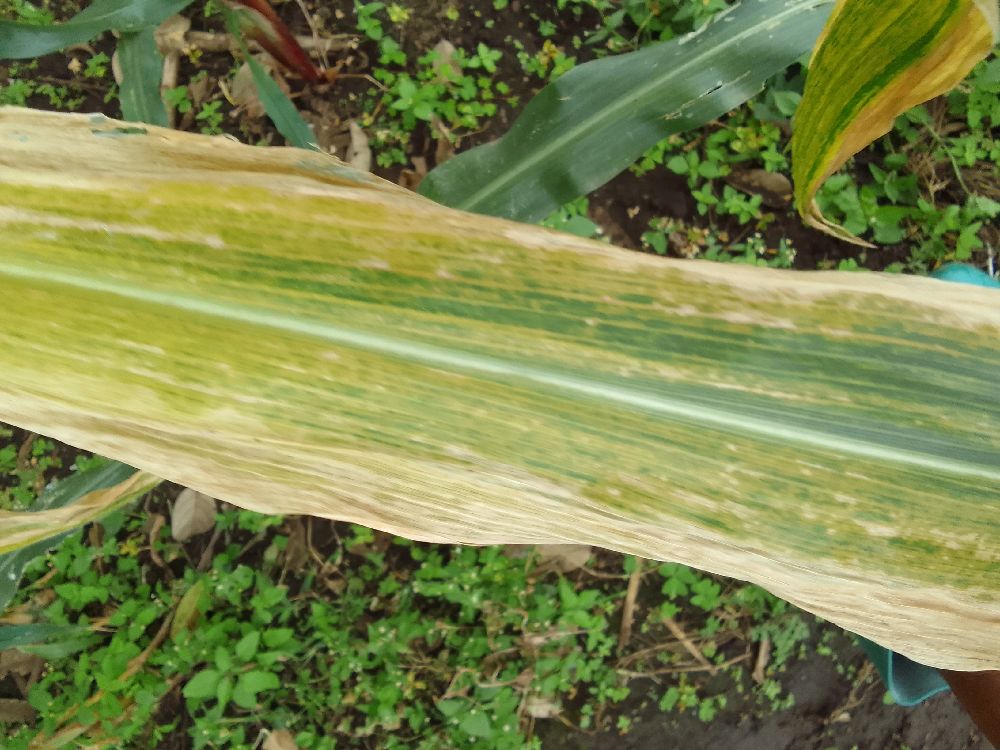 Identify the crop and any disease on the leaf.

maize, maize lethal necrosis
